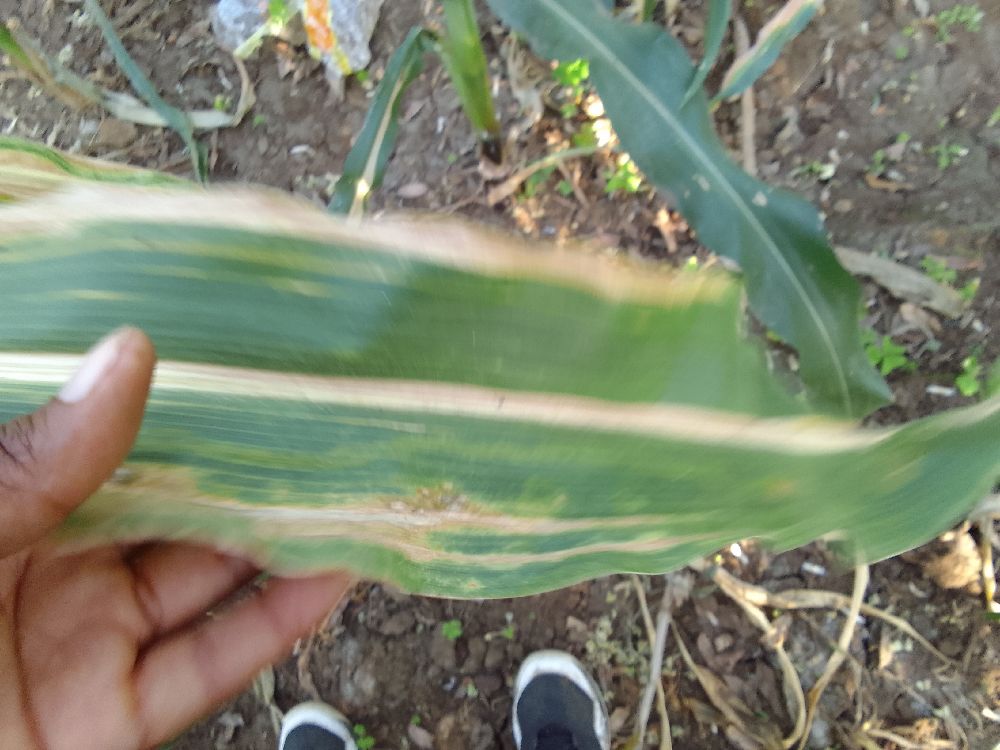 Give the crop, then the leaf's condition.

maize, maize lethal necrosis
